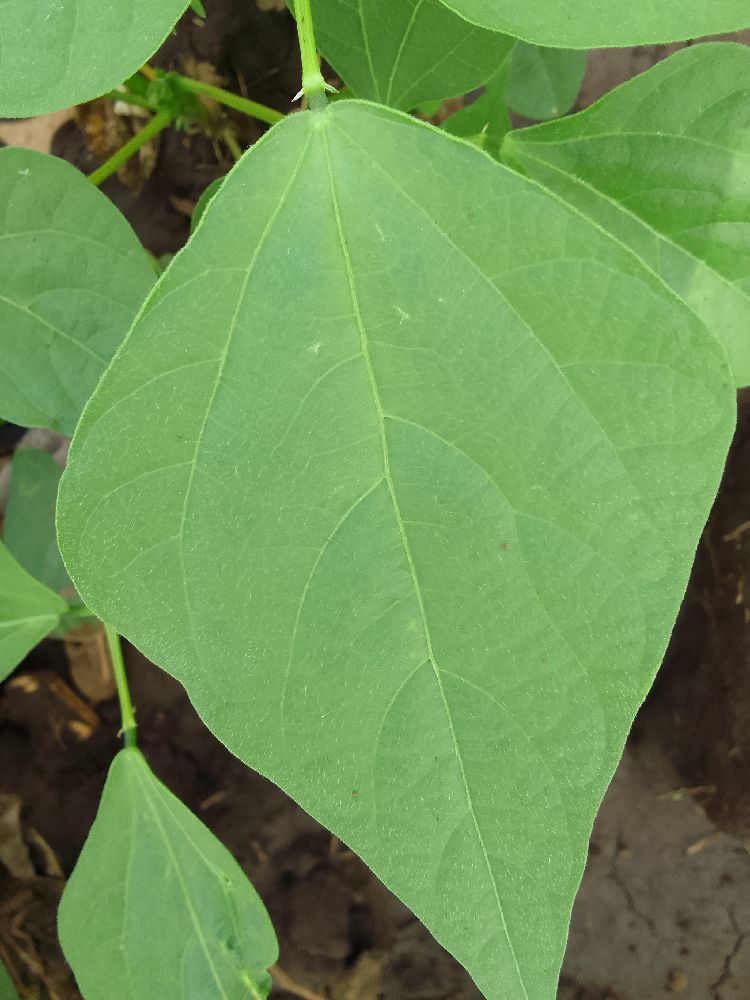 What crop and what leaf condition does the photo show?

common bean, healthy
